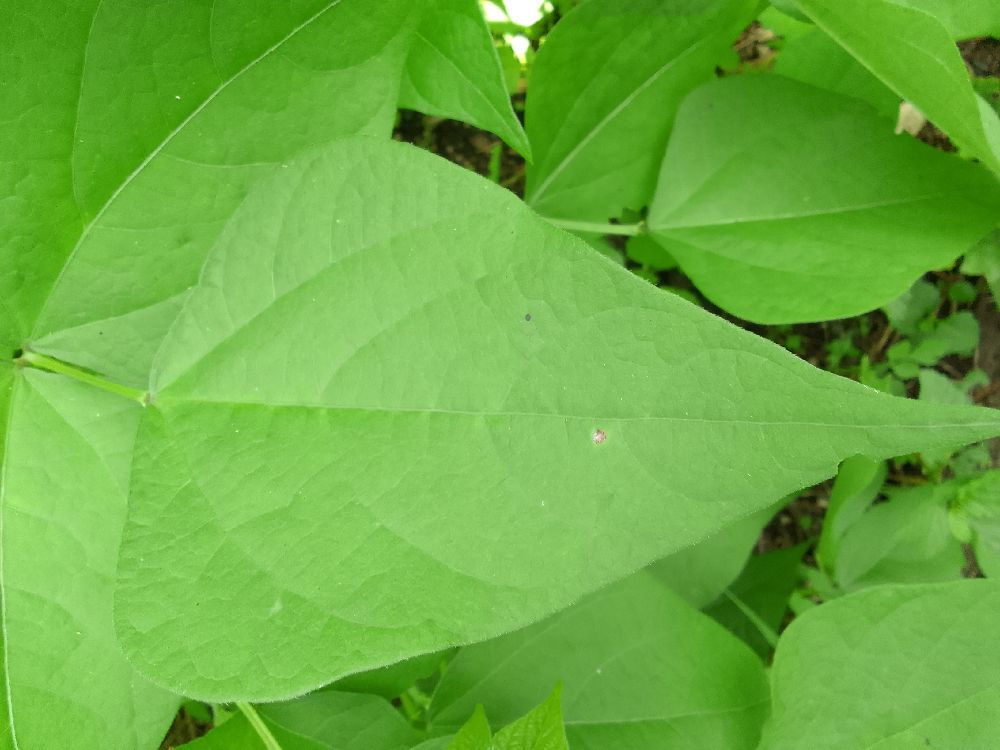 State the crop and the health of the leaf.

common bean, healthy
